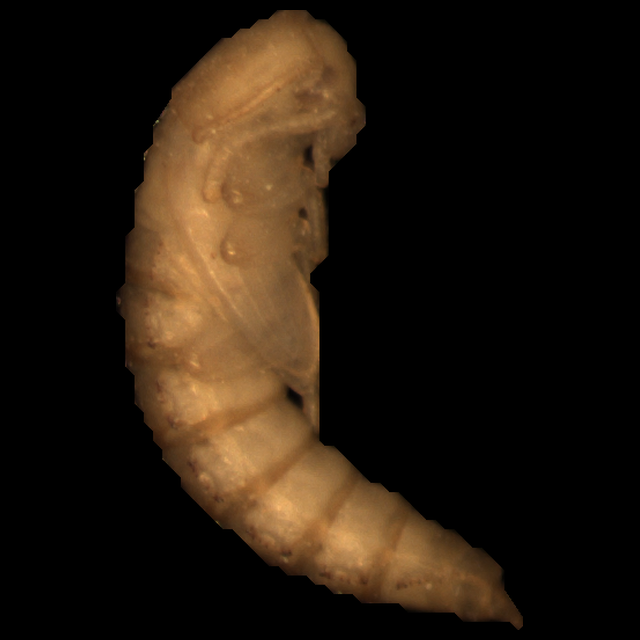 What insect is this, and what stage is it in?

mealworm pupa
